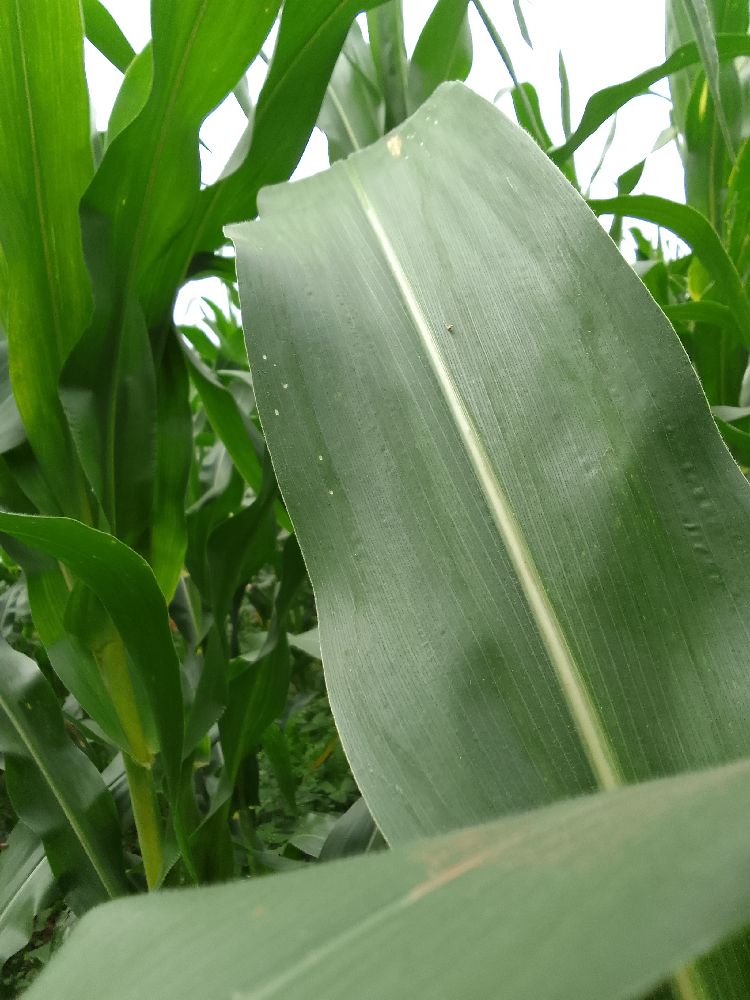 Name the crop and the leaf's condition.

maize, healthy
